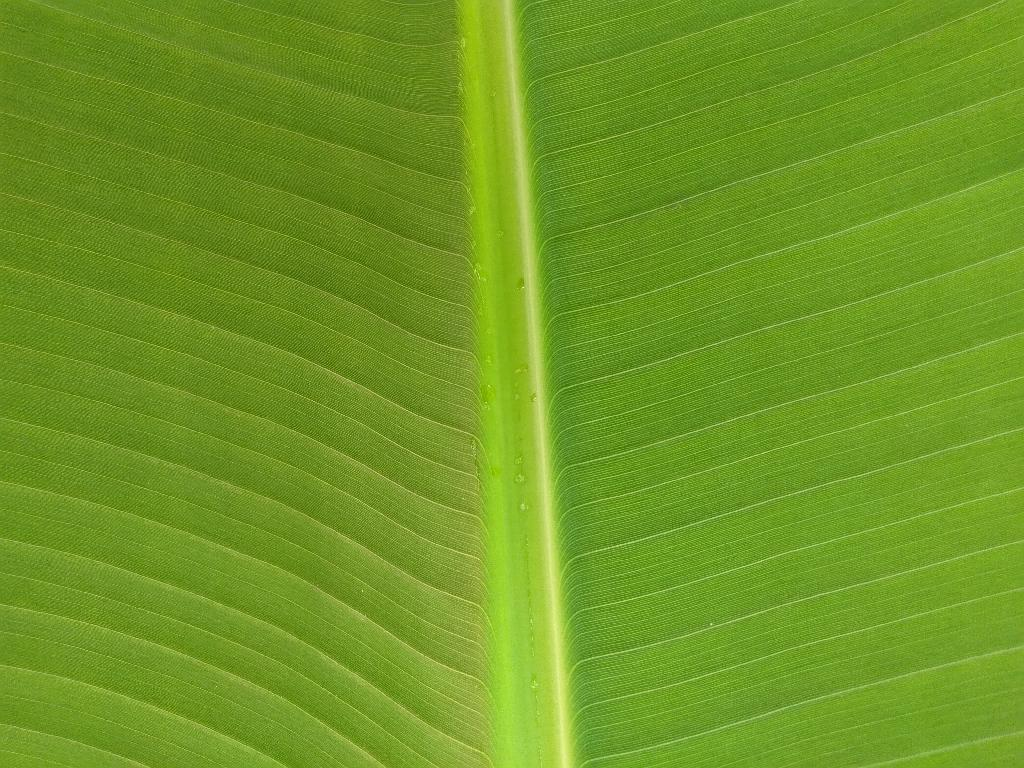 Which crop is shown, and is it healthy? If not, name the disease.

banana, healthy
